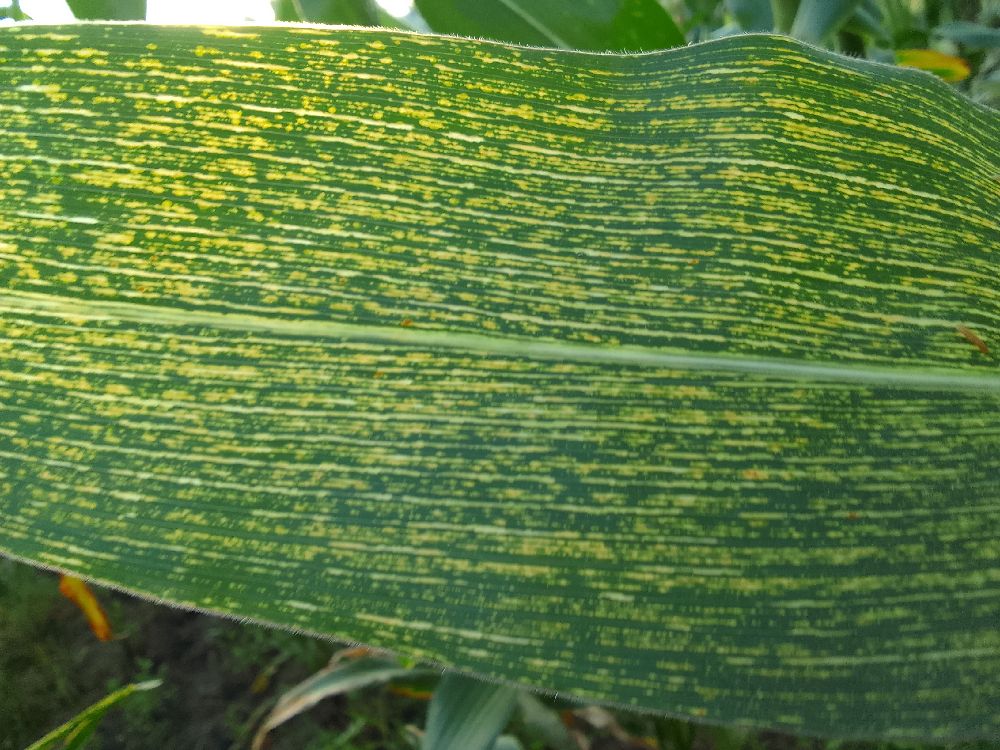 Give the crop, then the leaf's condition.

maize, maize streak virus
